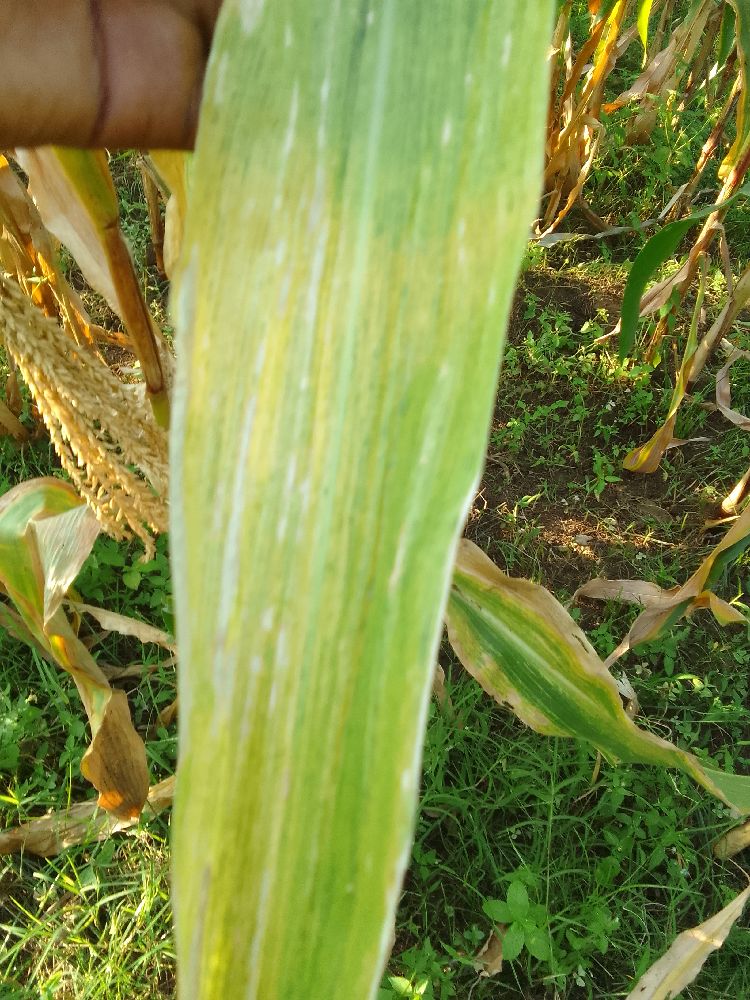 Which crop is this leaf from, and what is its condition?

maize, maize lethal necrosis
